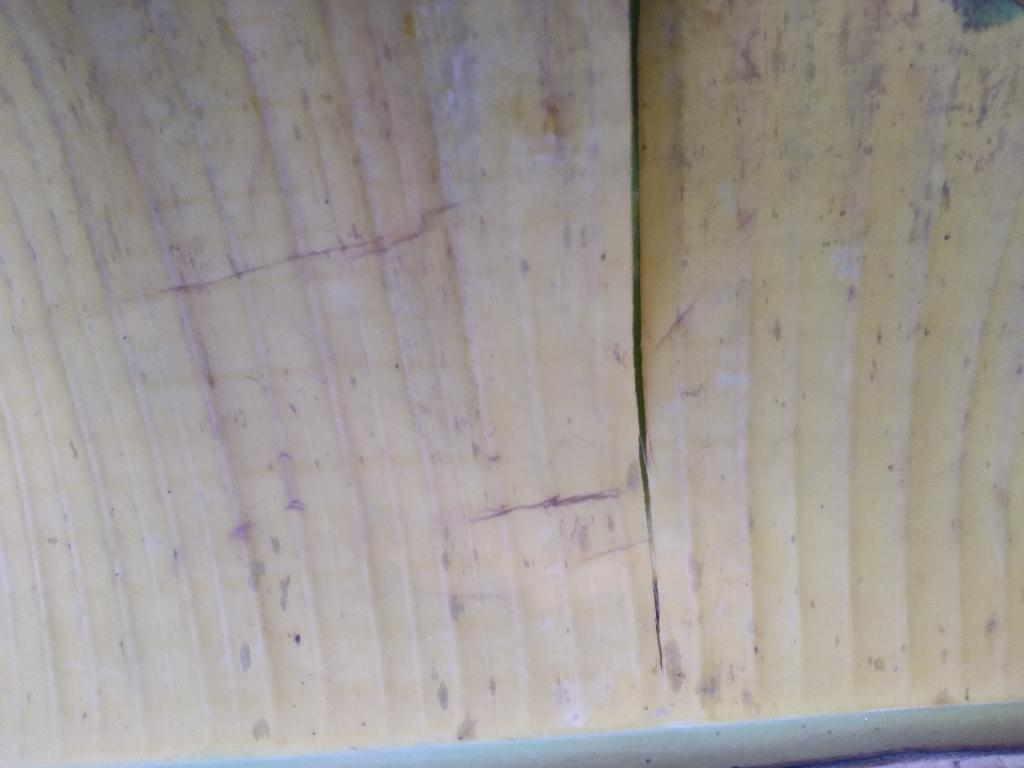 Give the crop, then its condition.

banana, fusarium wilt race 1
